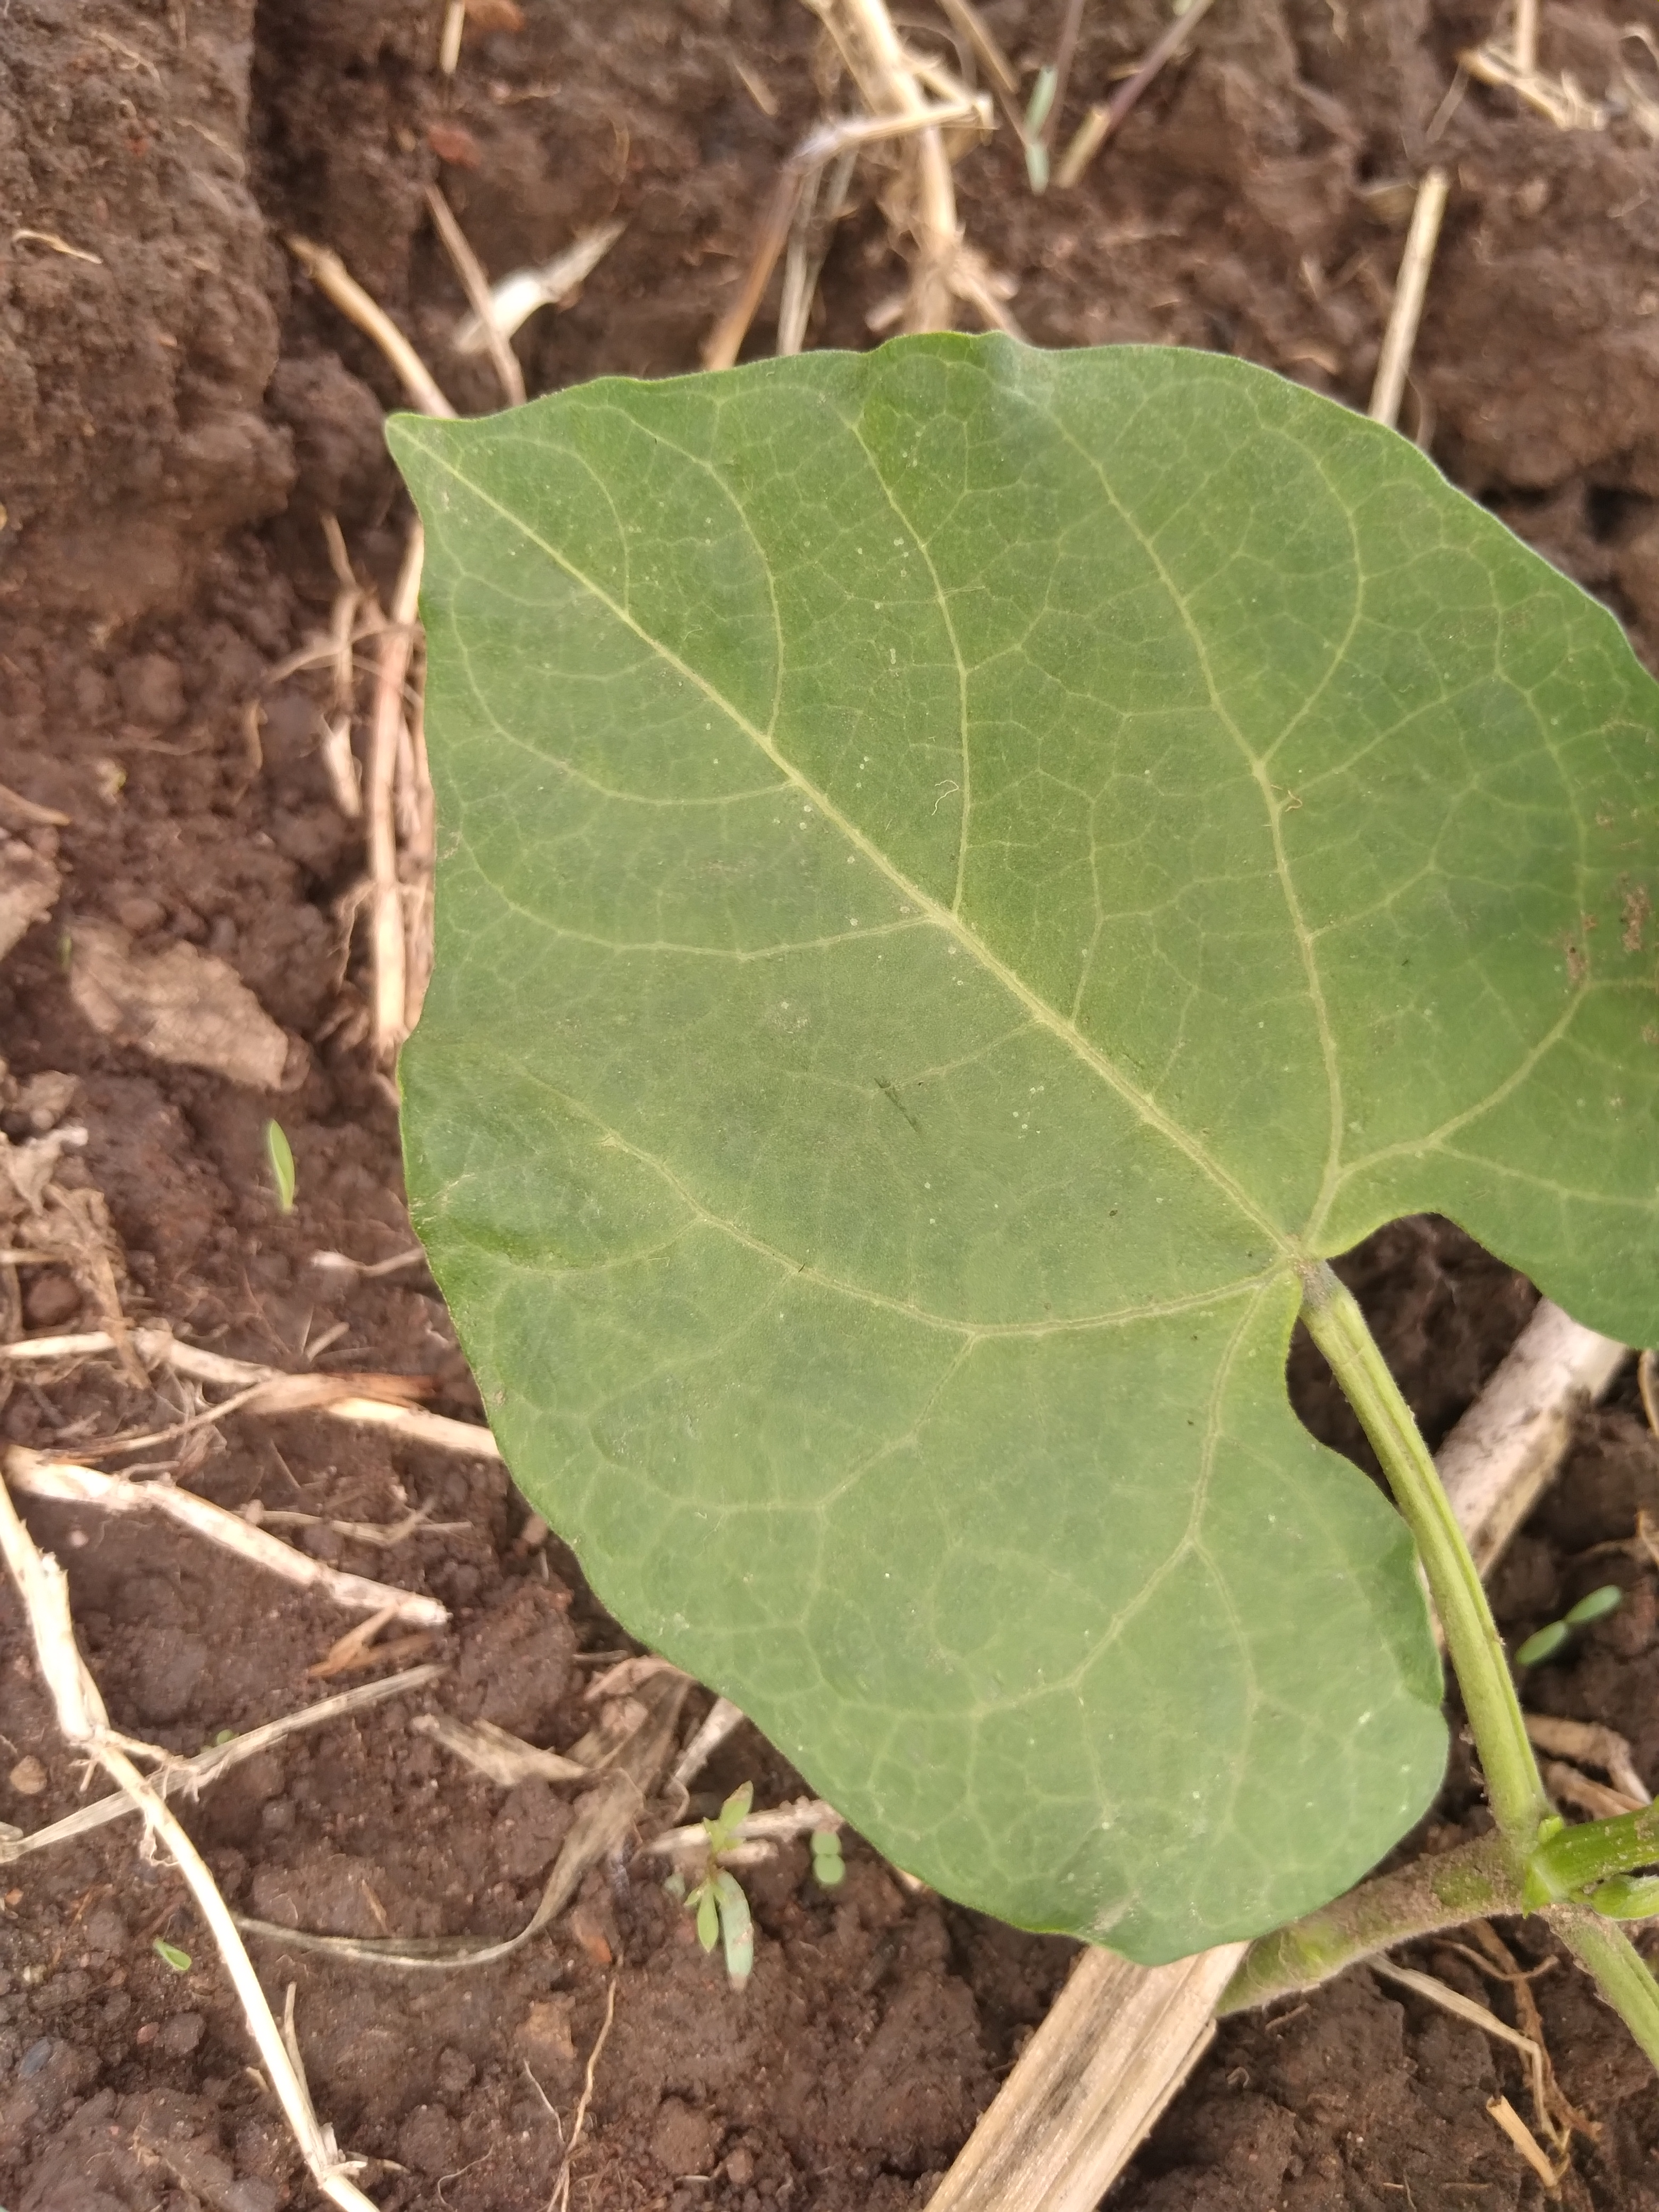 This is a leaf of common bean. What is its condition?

healthy
